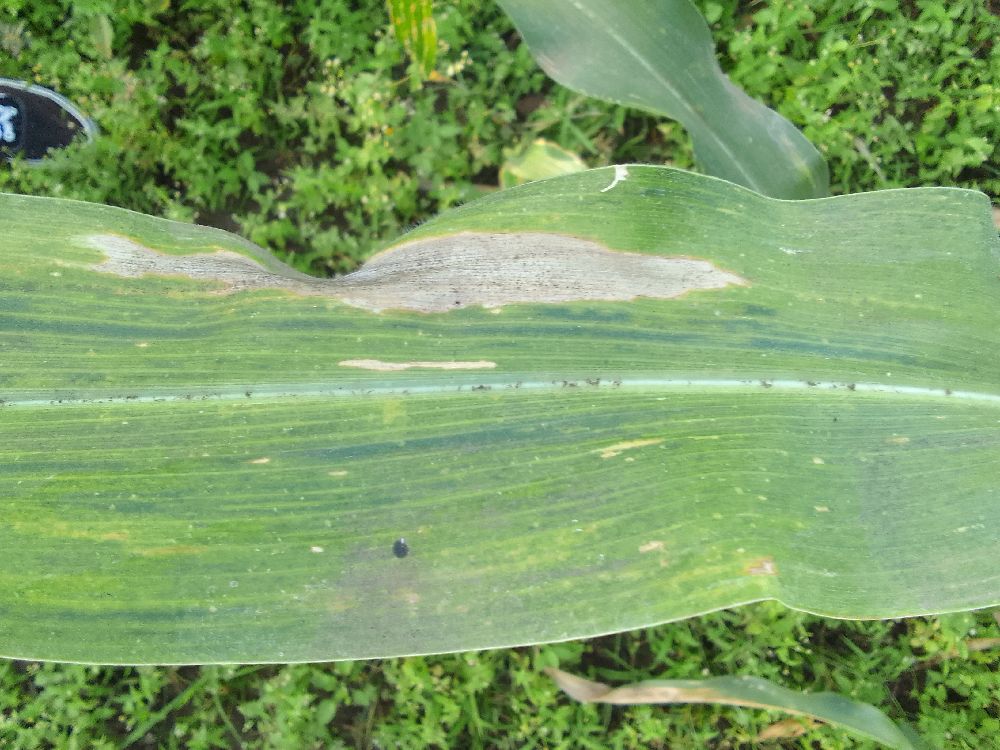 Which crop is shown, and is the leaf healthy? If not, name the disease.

maize, maize lethal necrosis
